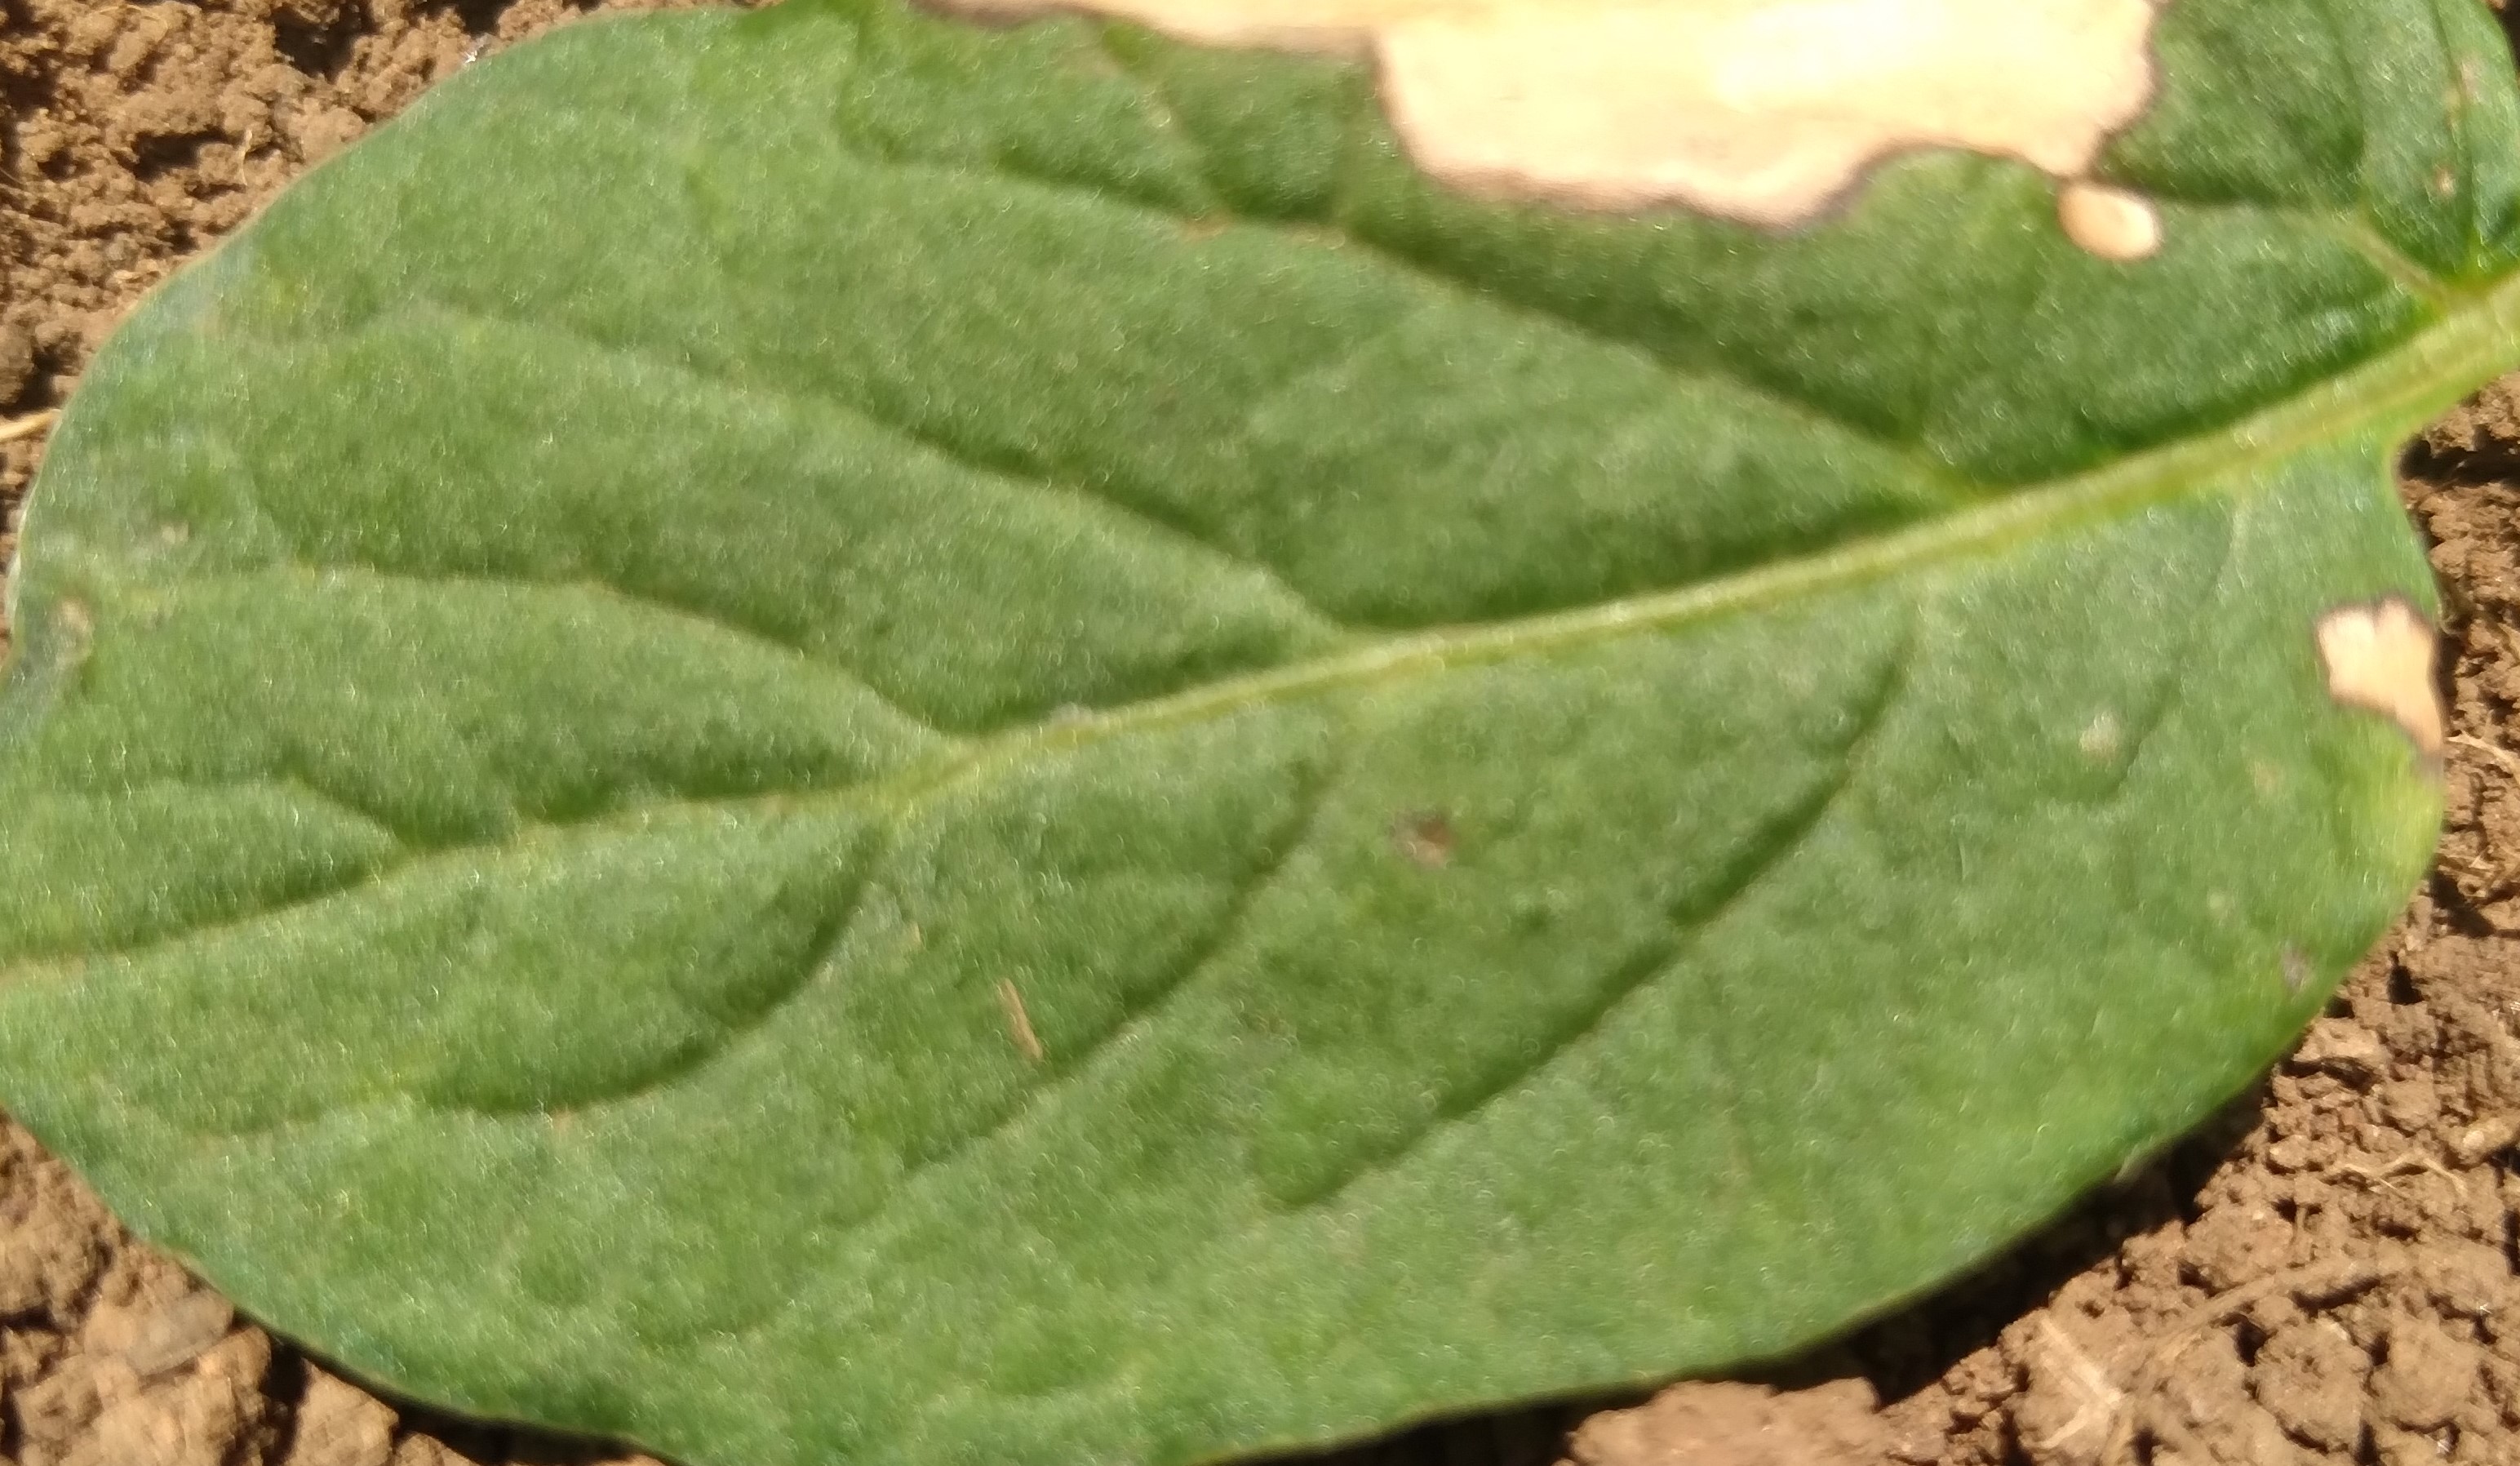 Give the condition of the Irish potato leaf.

early blight
